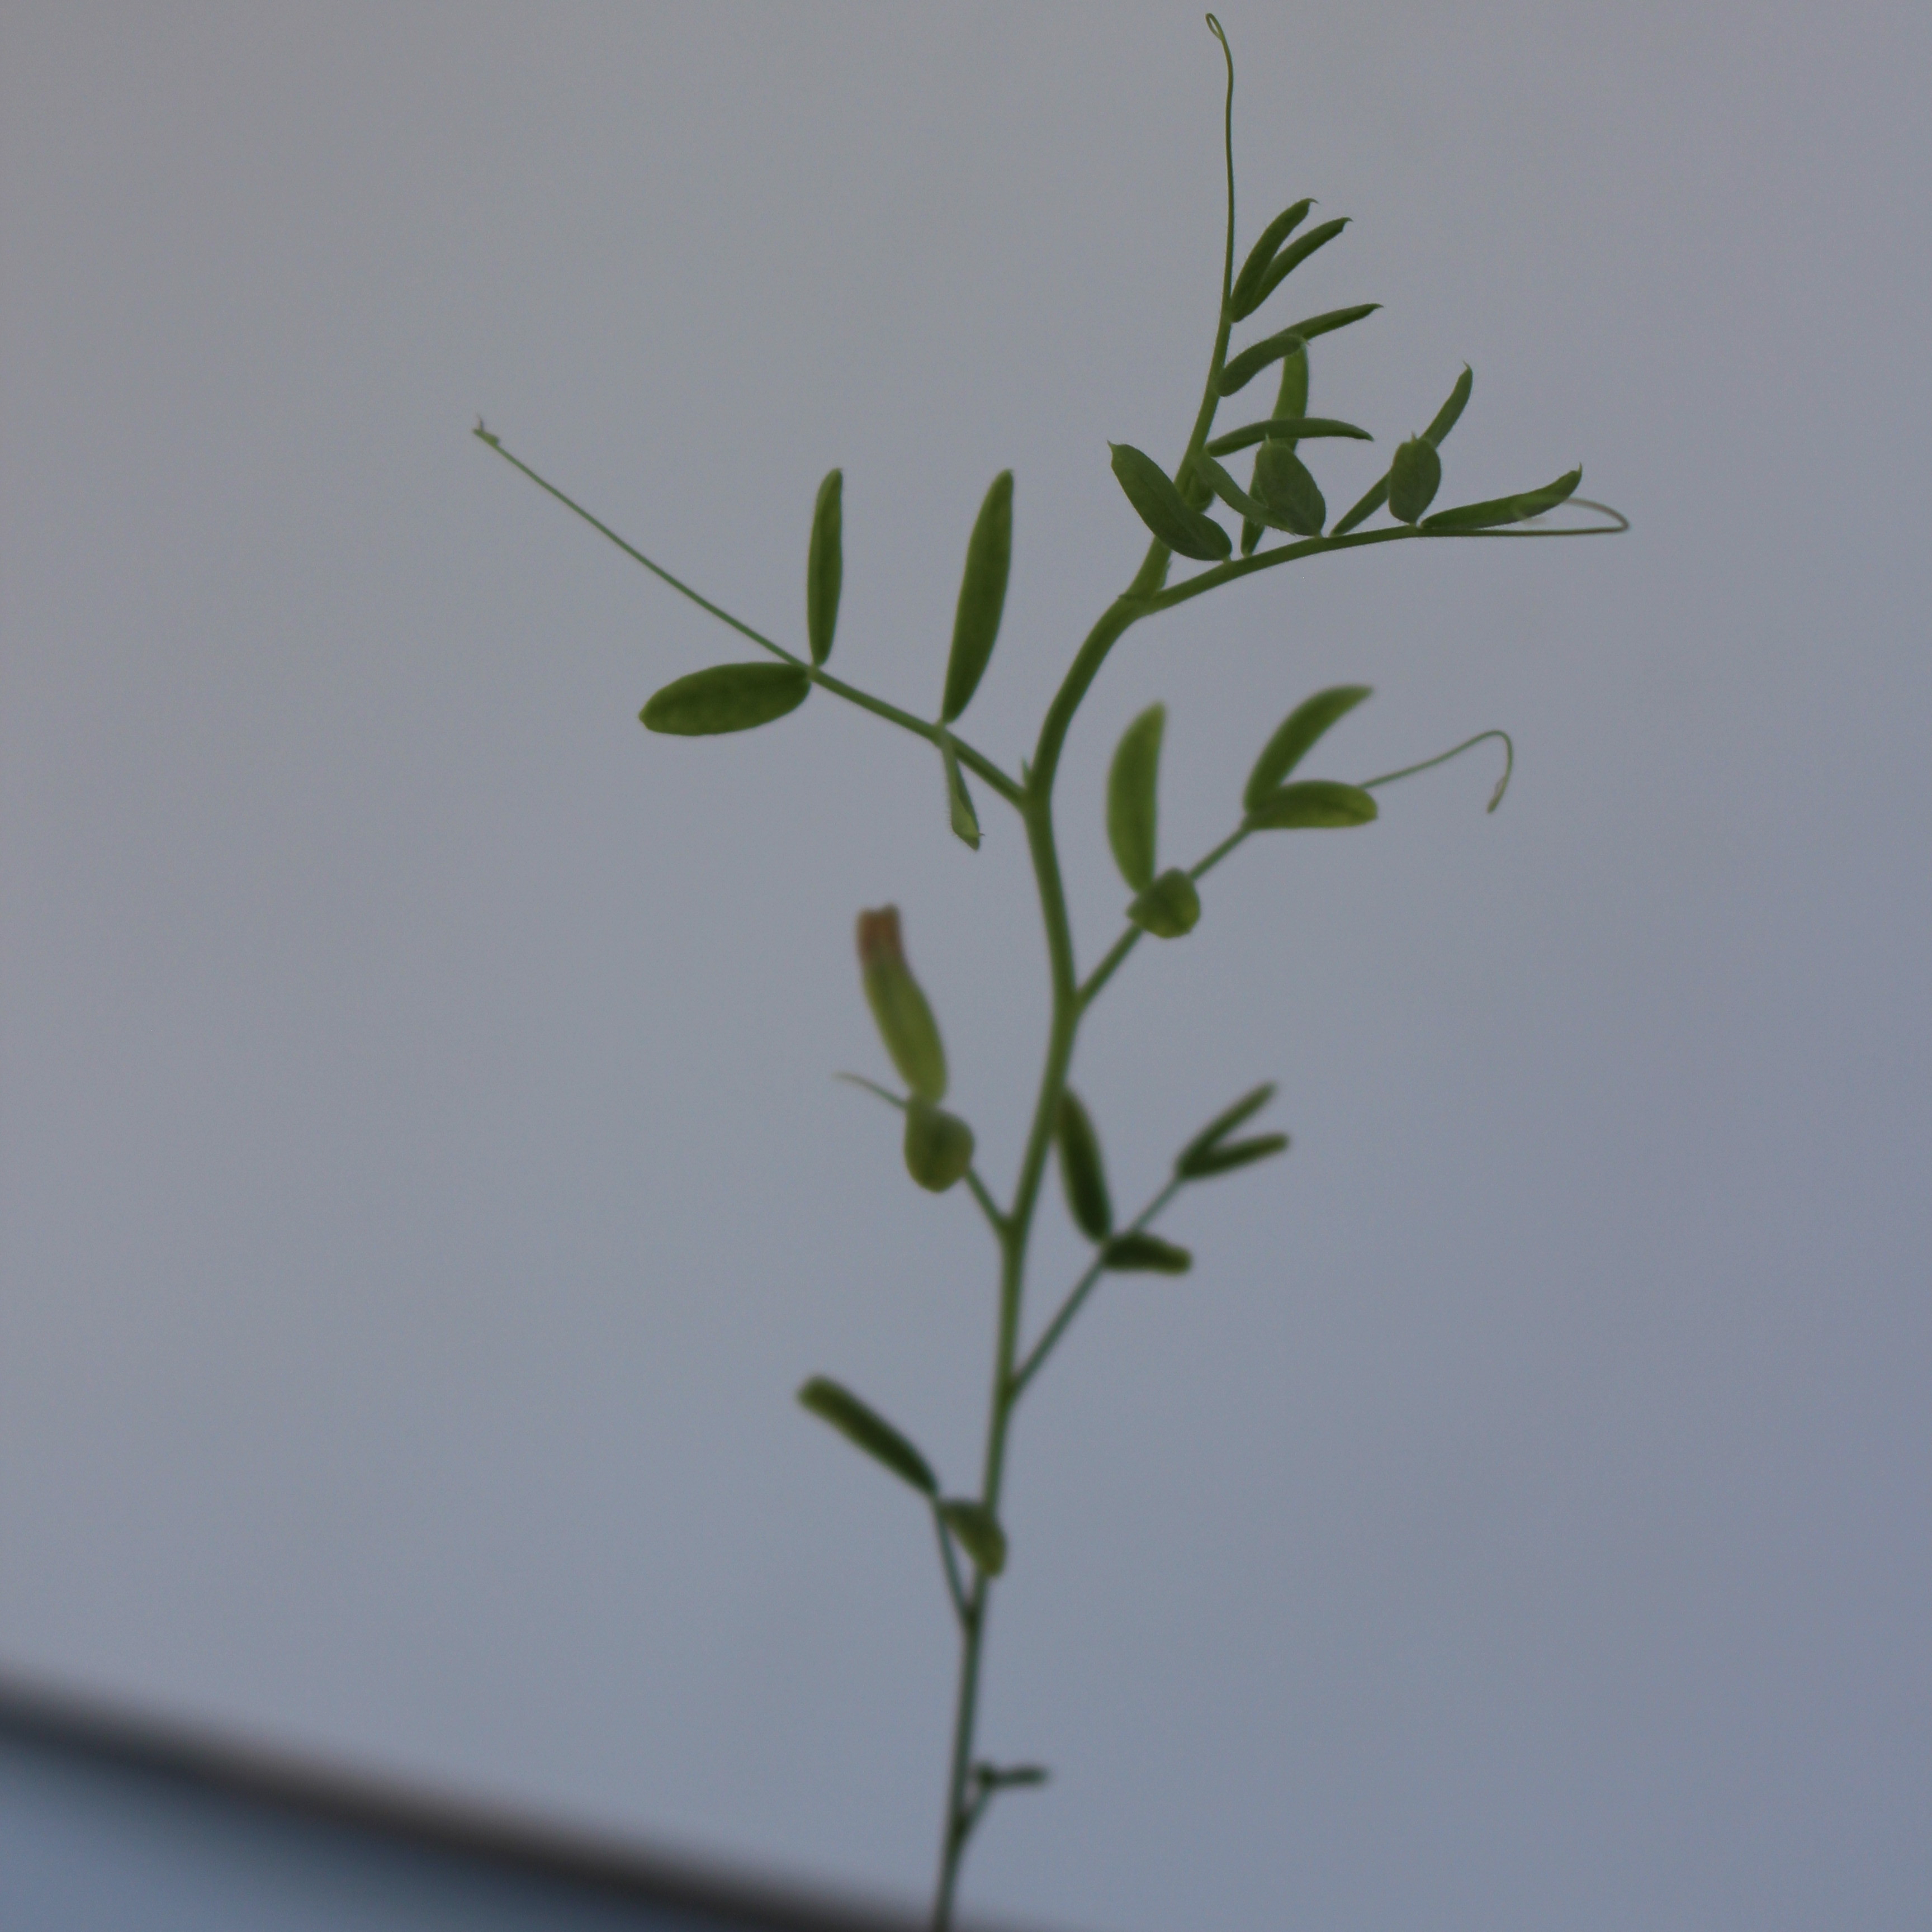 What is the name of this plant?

Vicia sativa
